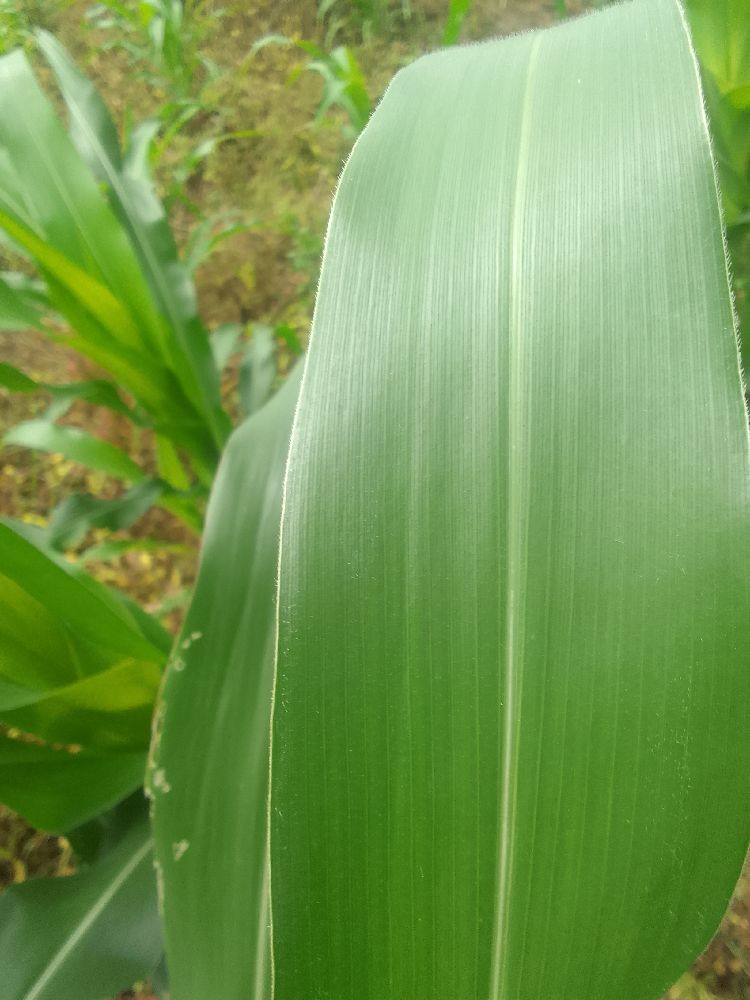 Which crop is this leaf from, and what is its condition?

maize, healthy
